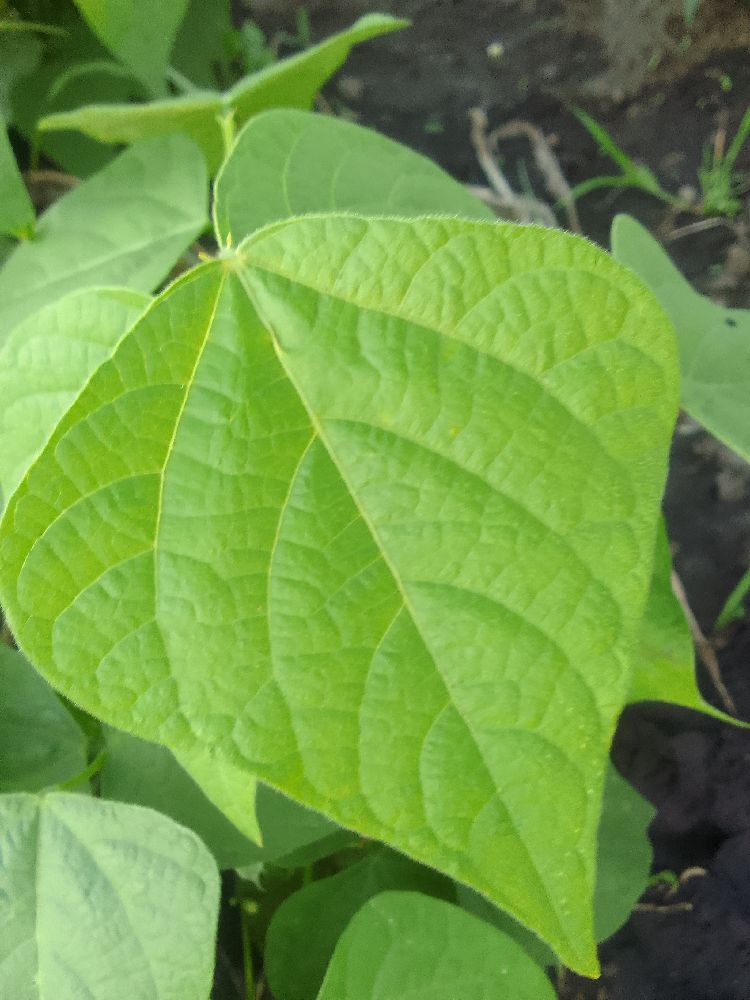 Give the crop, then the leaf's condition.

common bean, healthy
